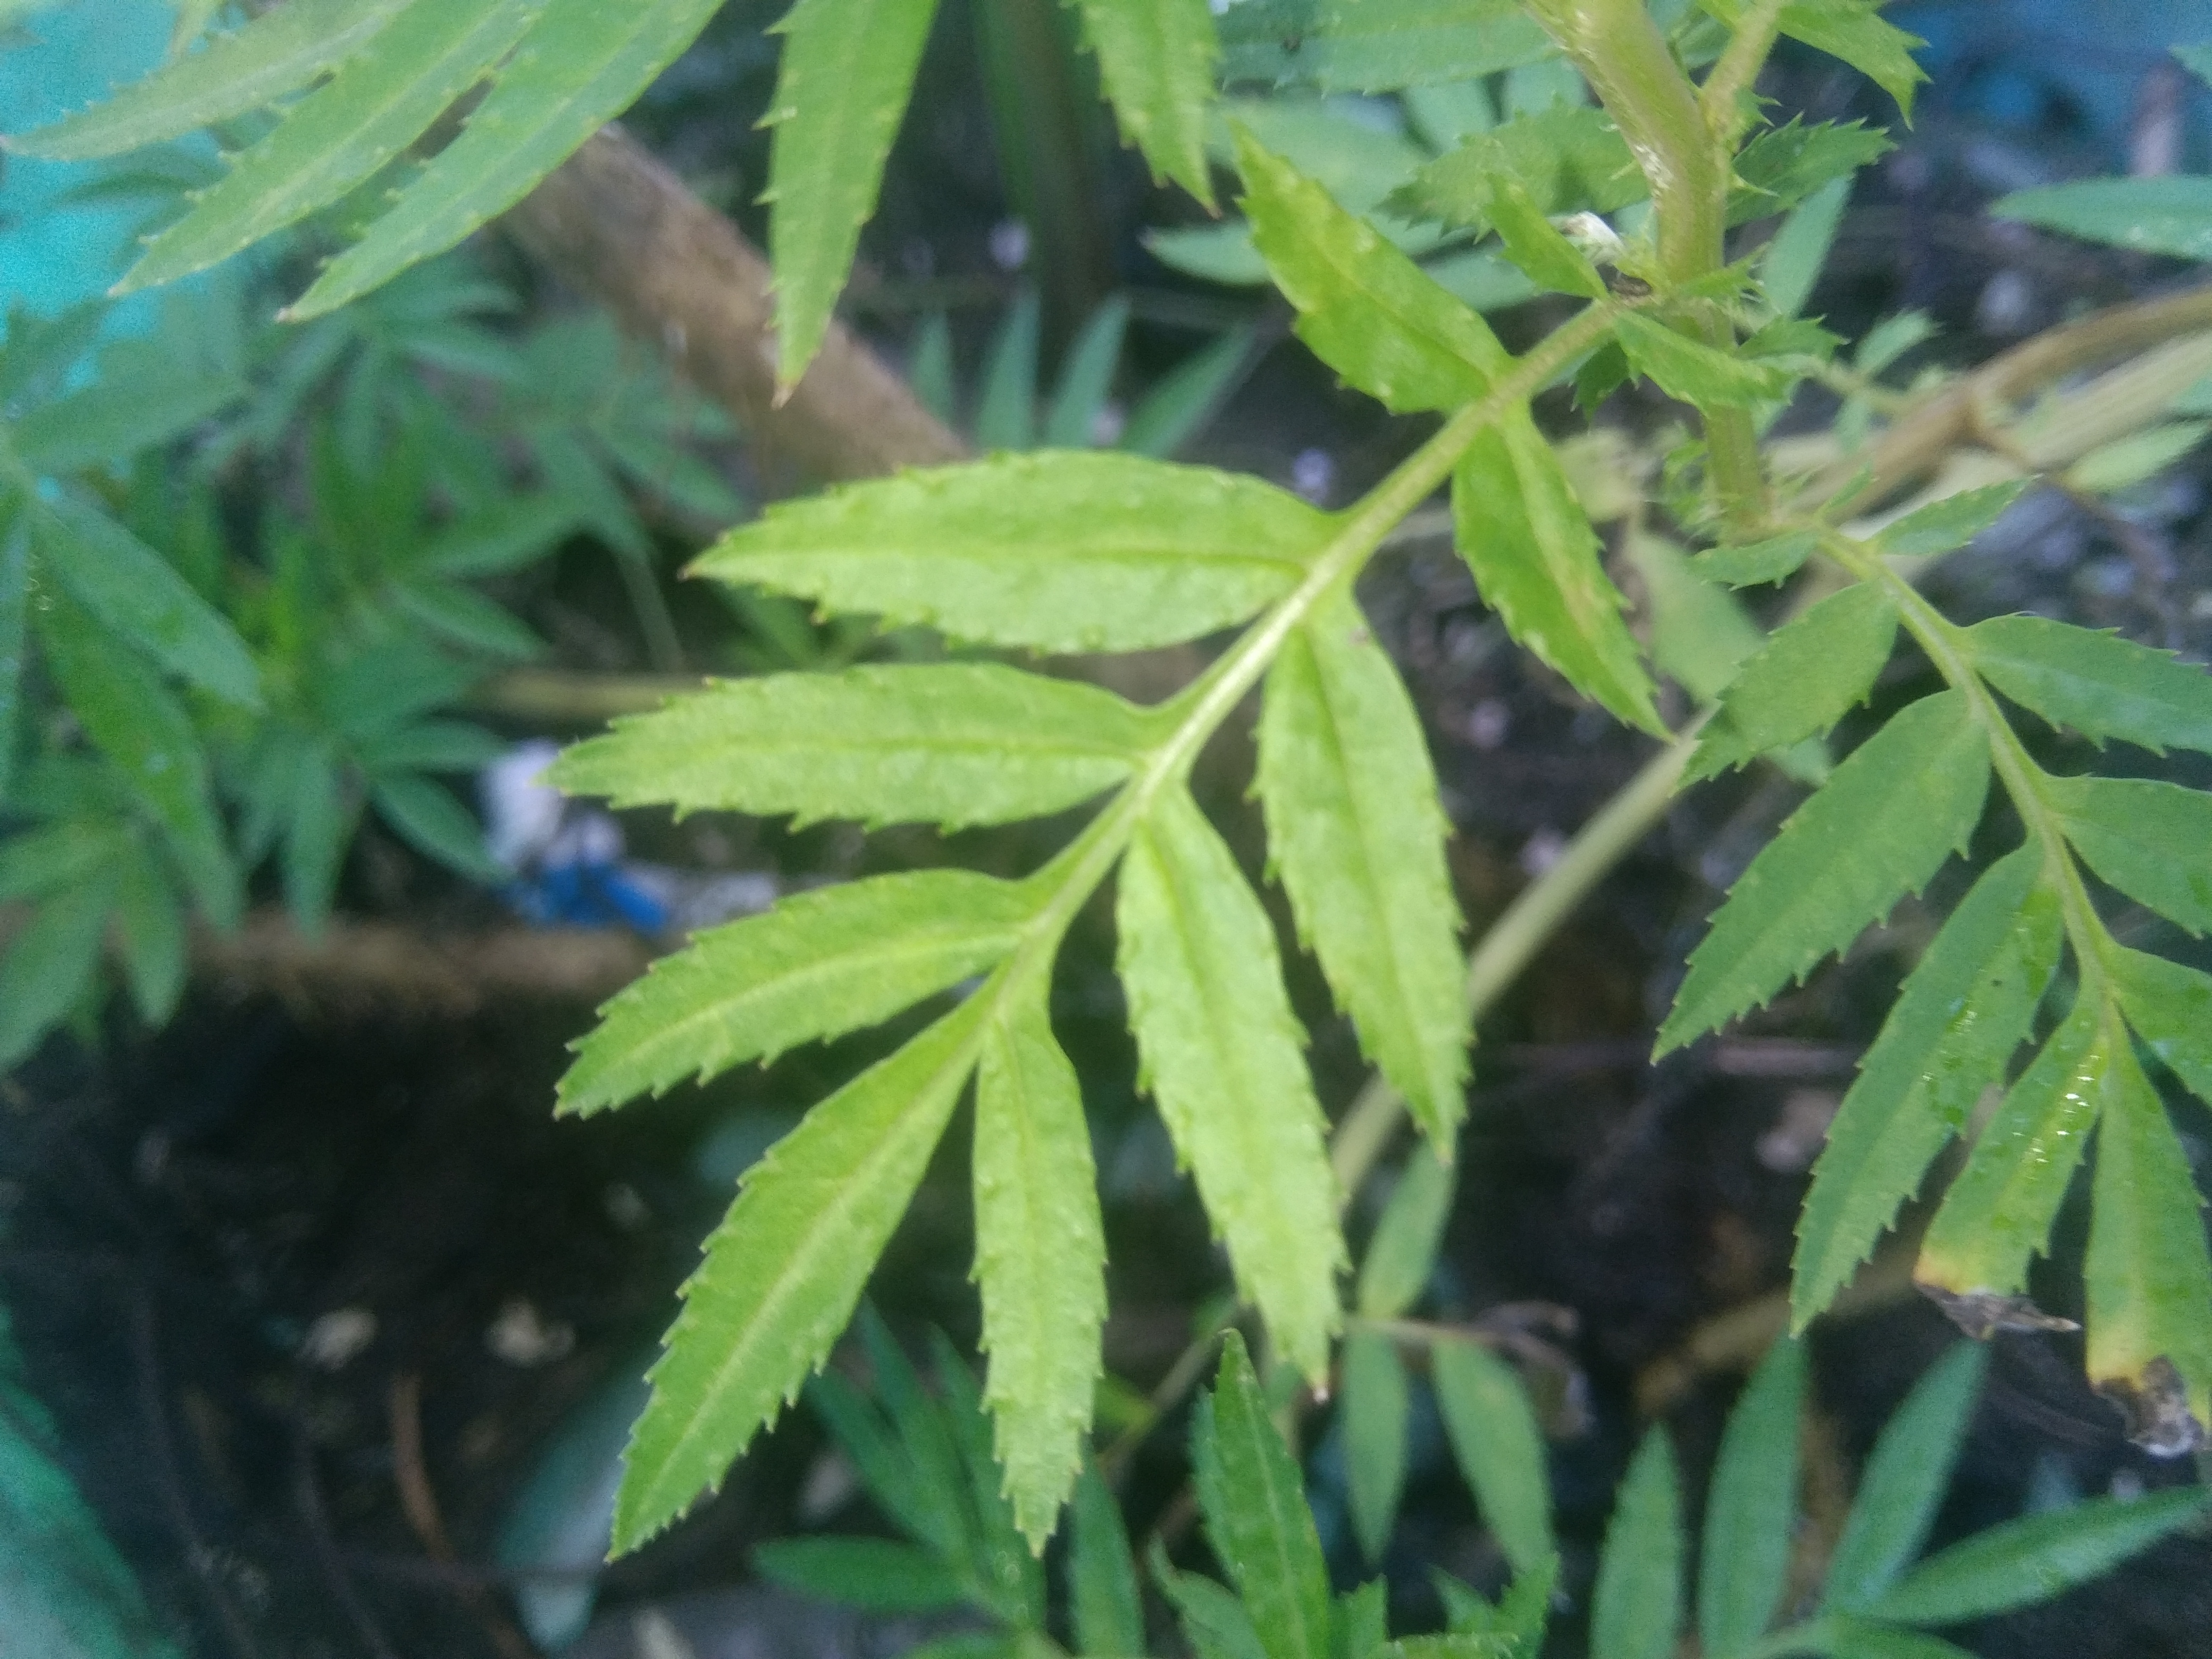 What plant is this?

marigold
